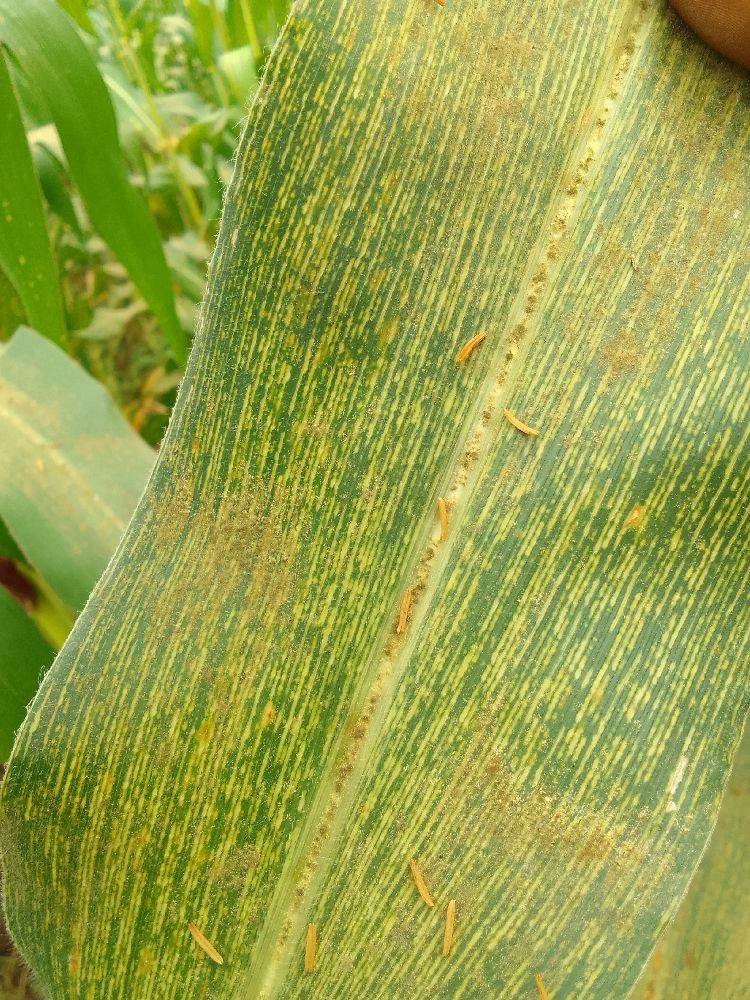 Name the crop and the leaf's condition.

maize, maize streak virus
